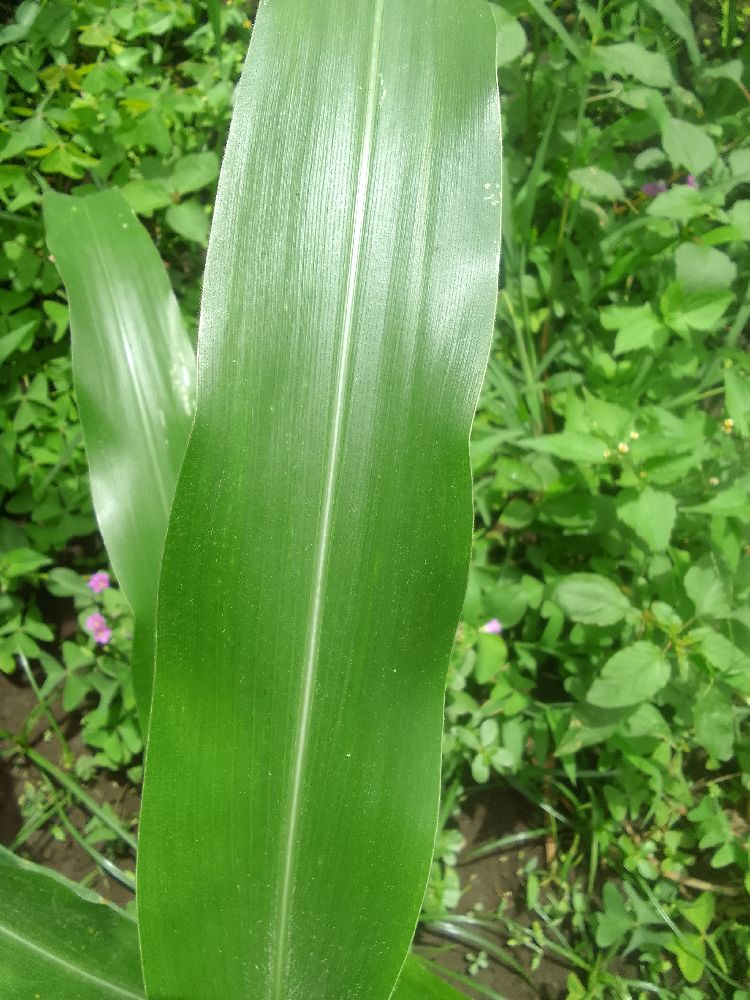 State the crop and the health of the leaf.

maize, healthy
